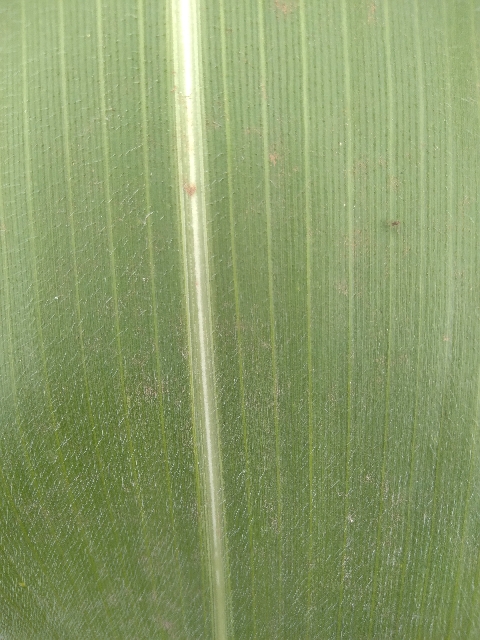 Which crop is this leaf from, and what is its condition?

maize, healthy
